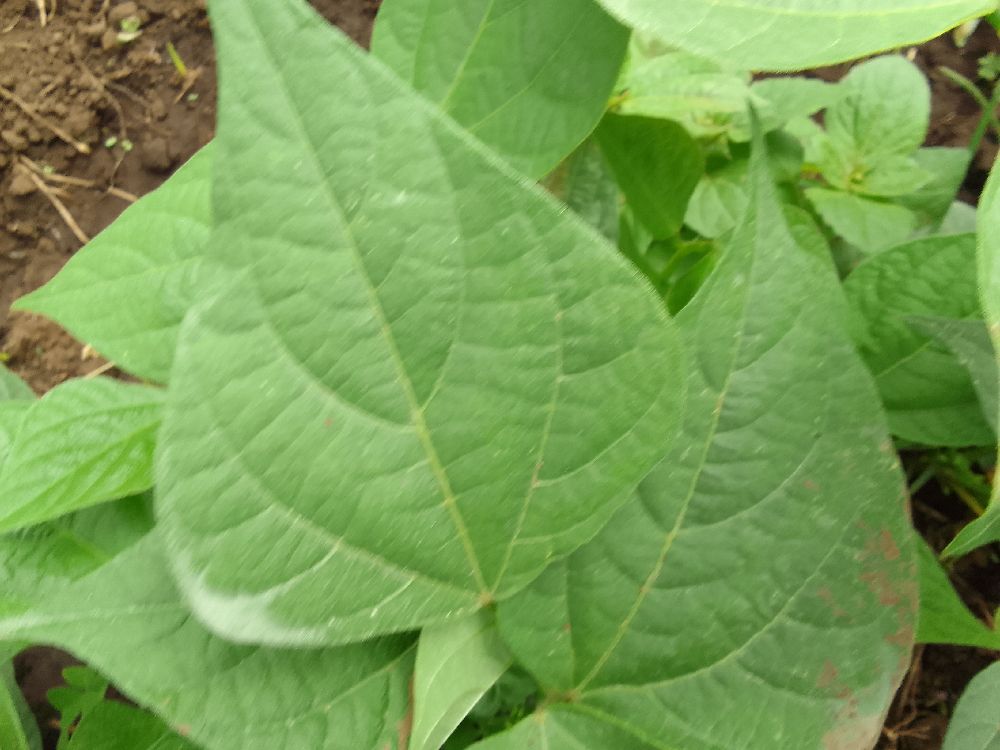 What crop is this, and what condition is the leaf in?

common bean, healthy
